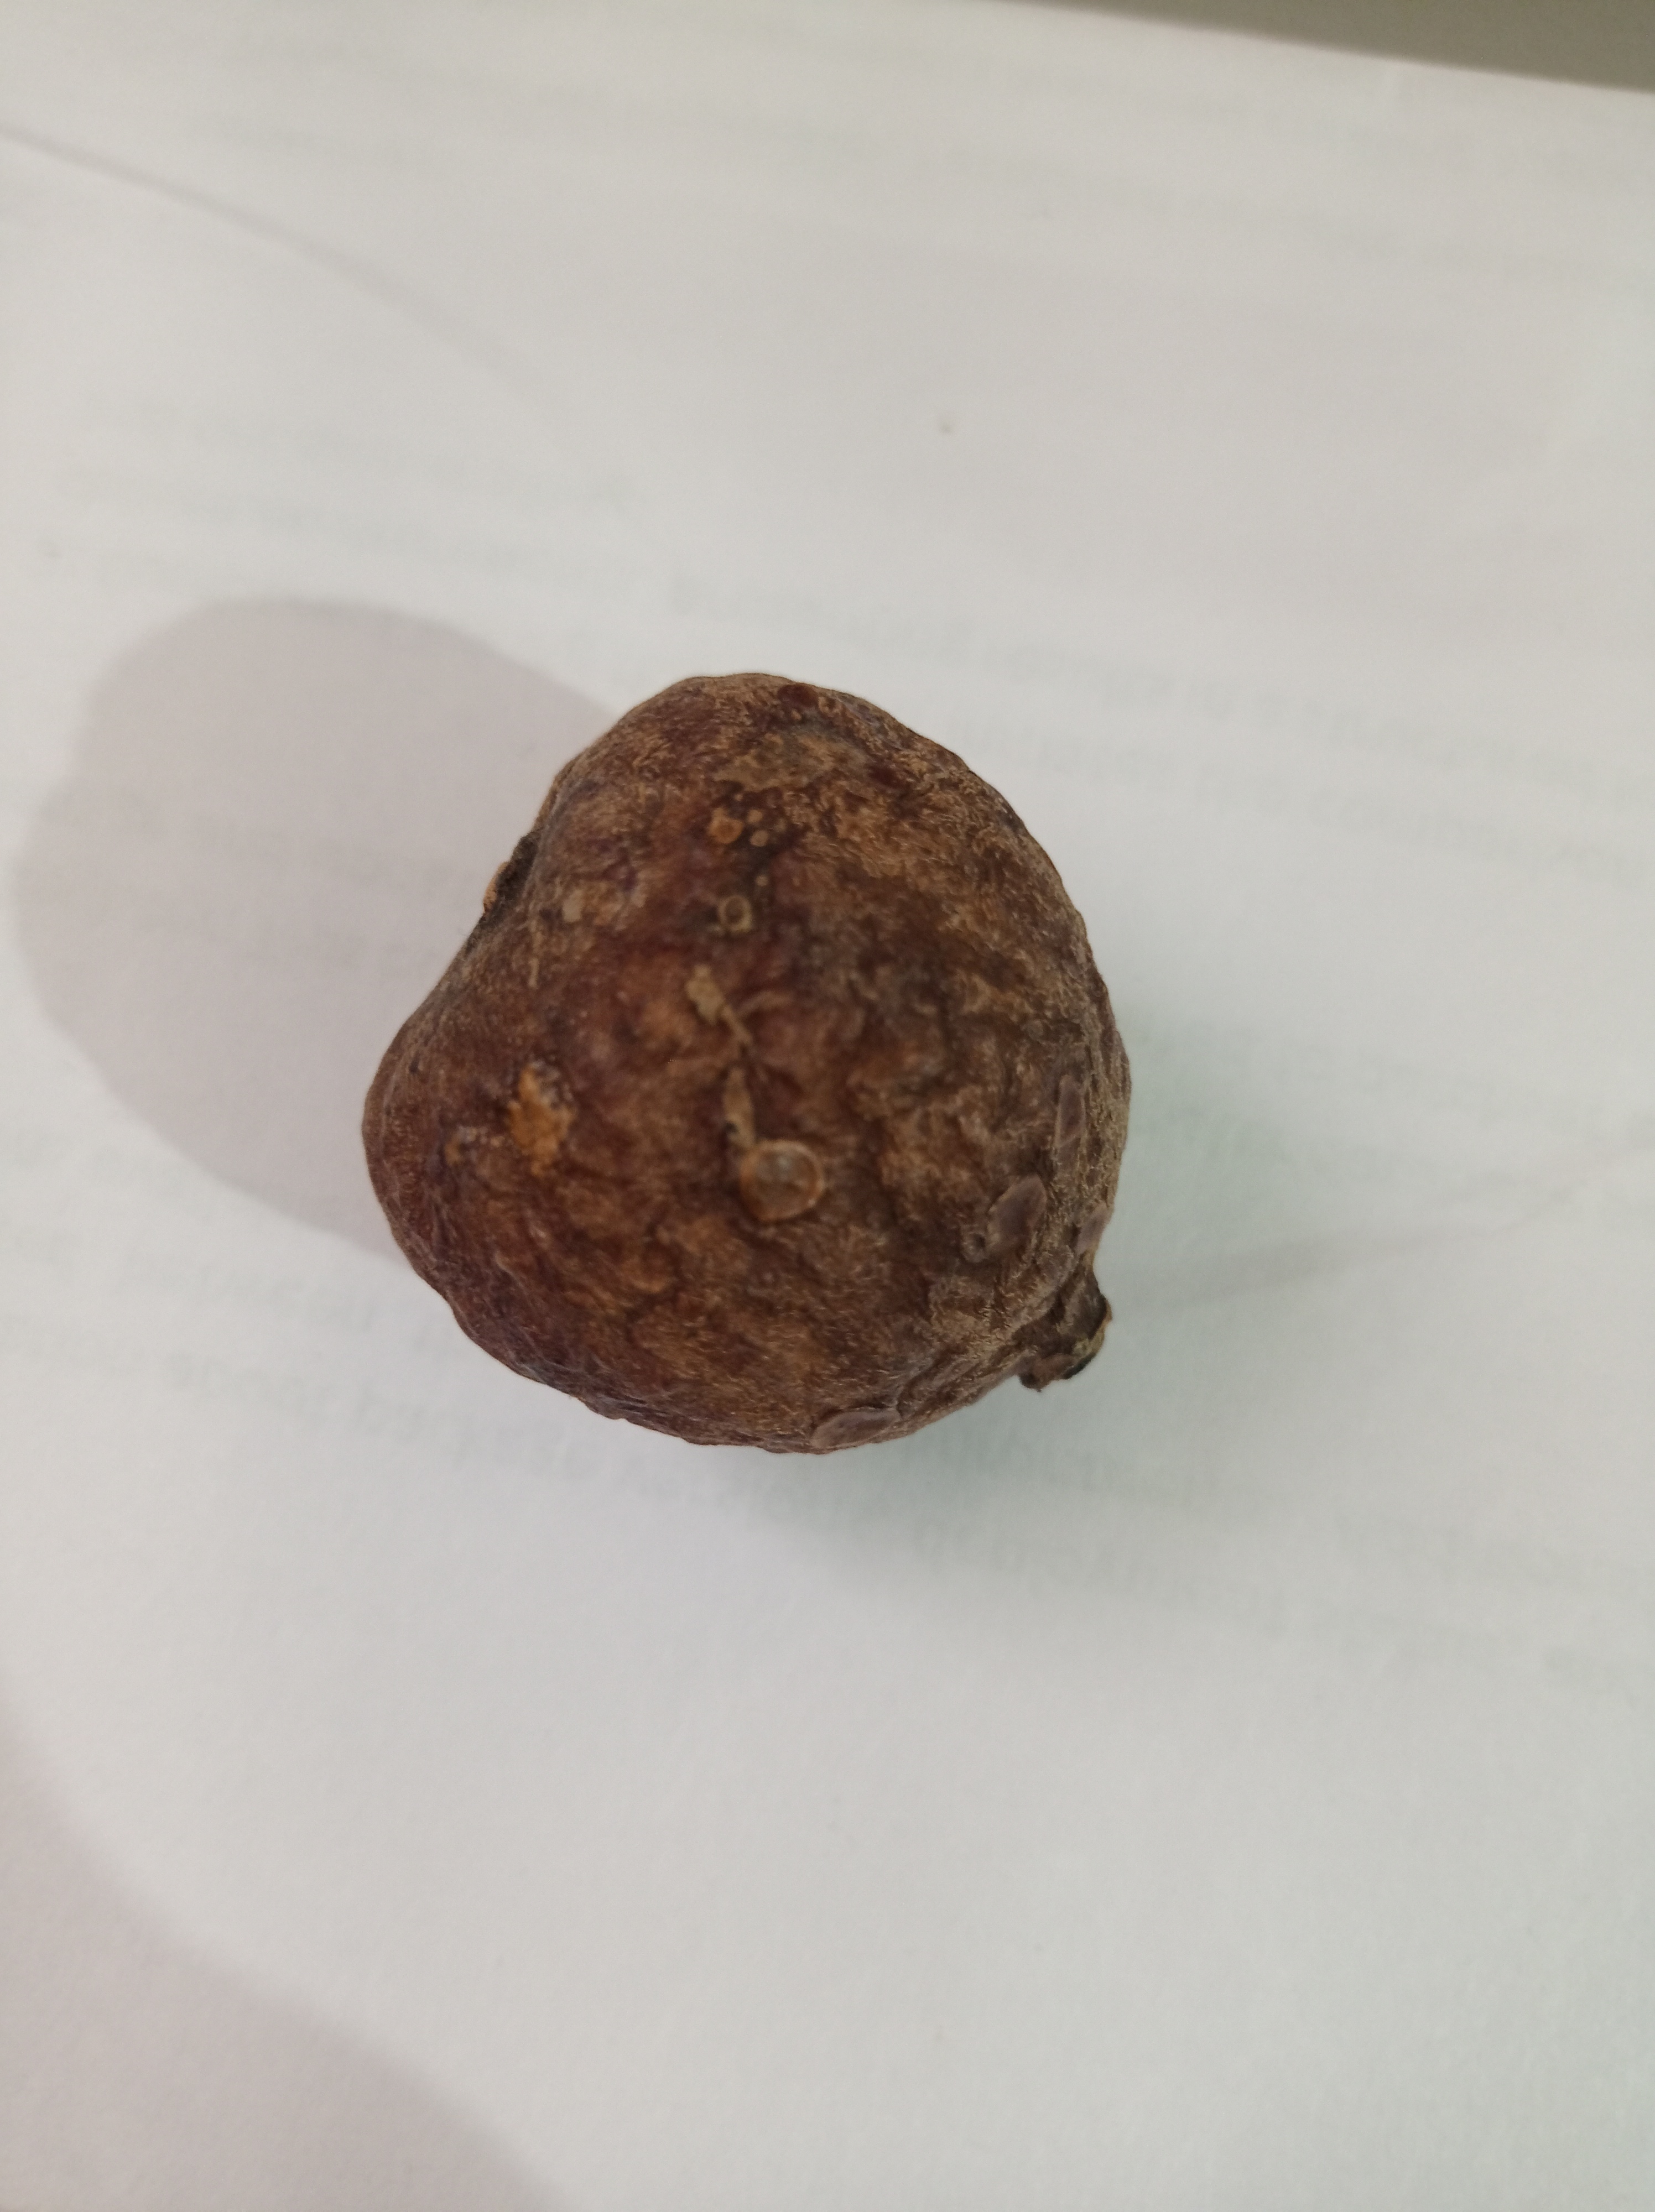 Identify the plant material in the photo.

madanphal
